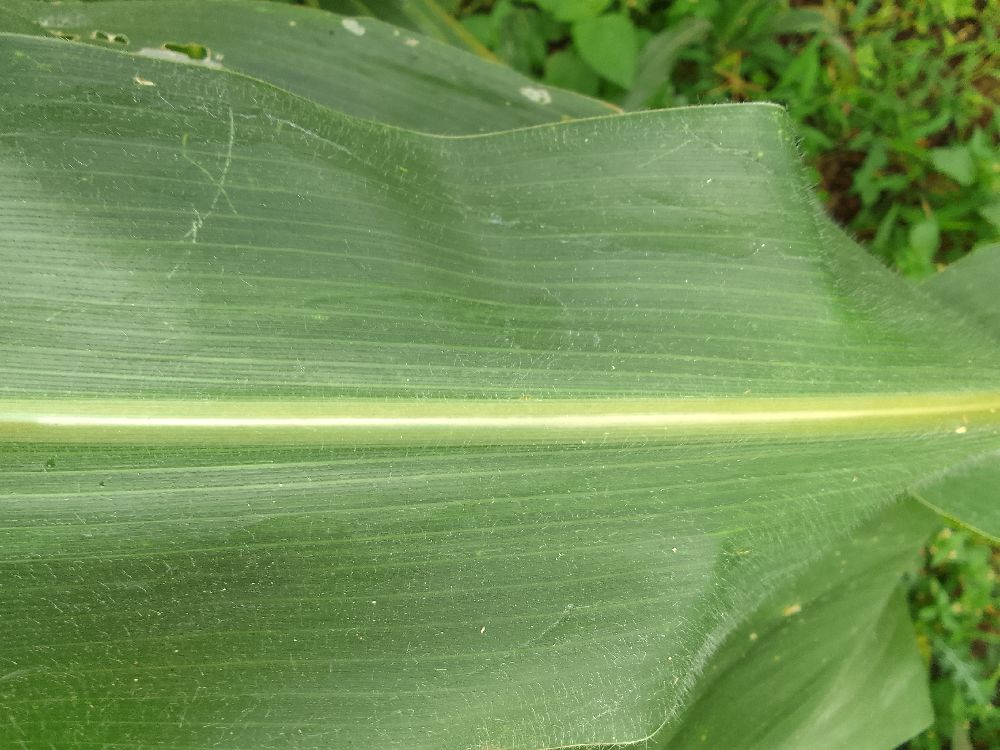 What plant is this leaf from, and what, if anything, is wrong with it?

maize, healthy
